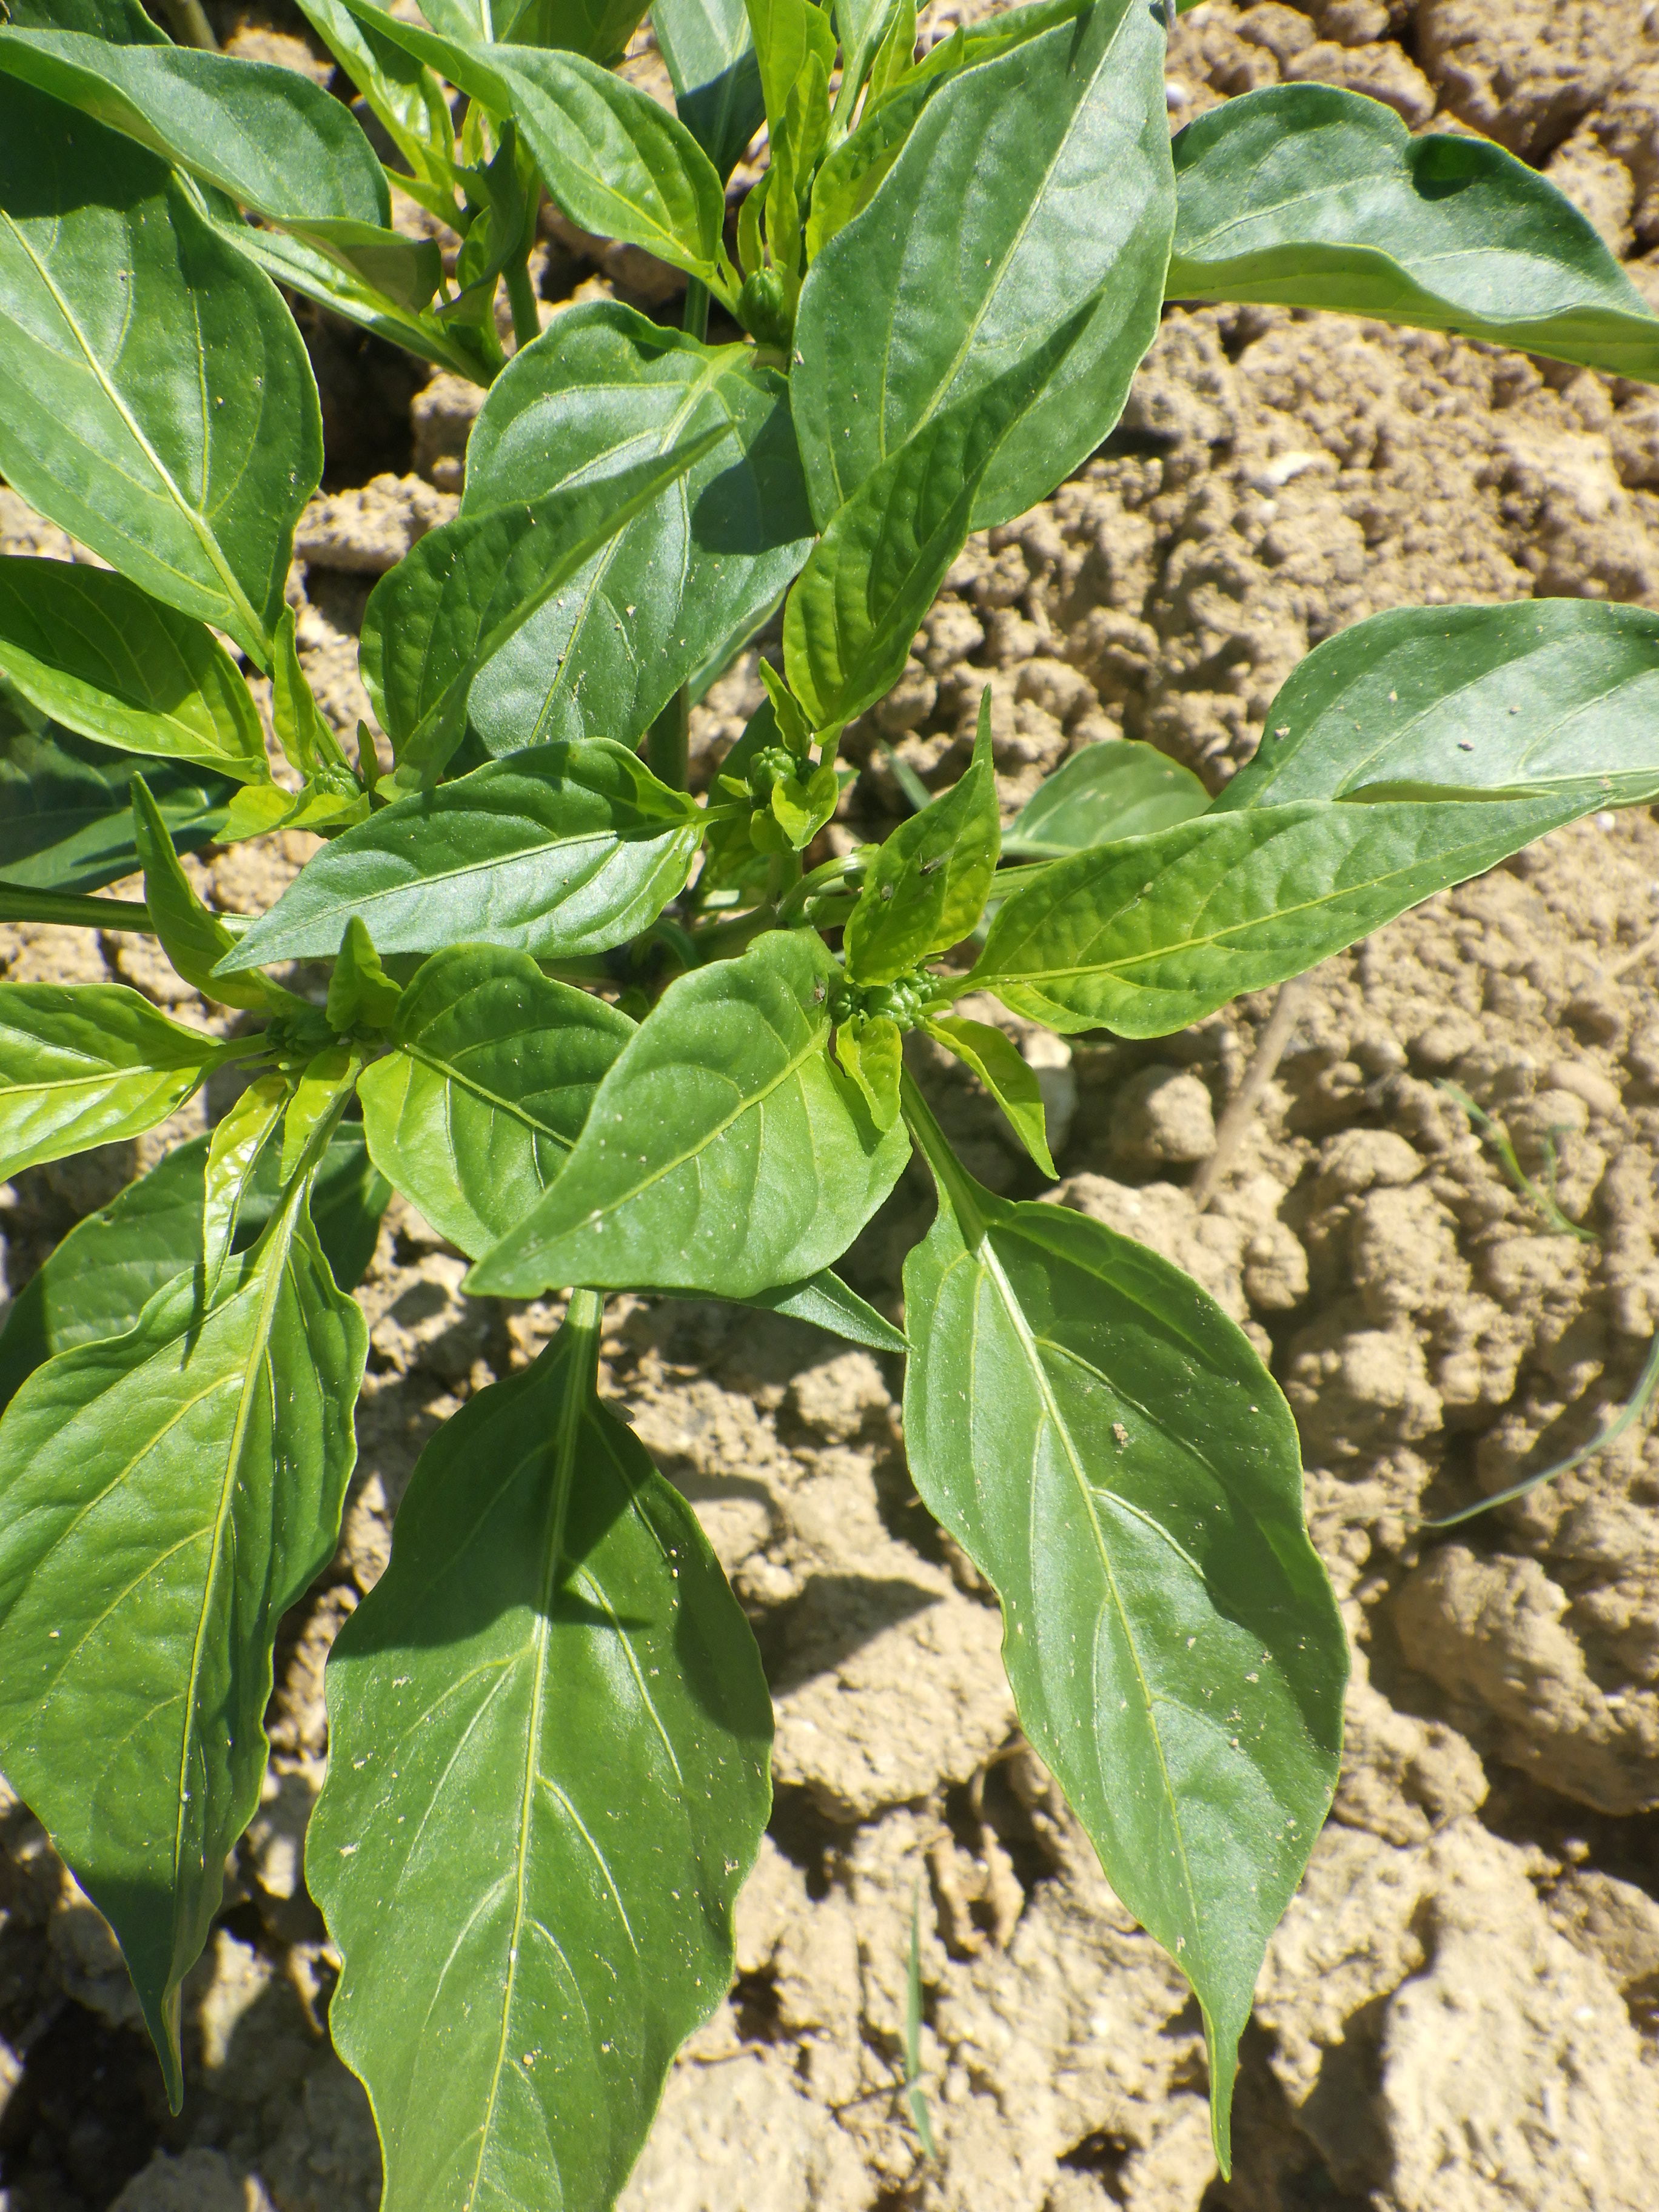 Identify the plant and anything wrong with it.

chili pepper, healthy
